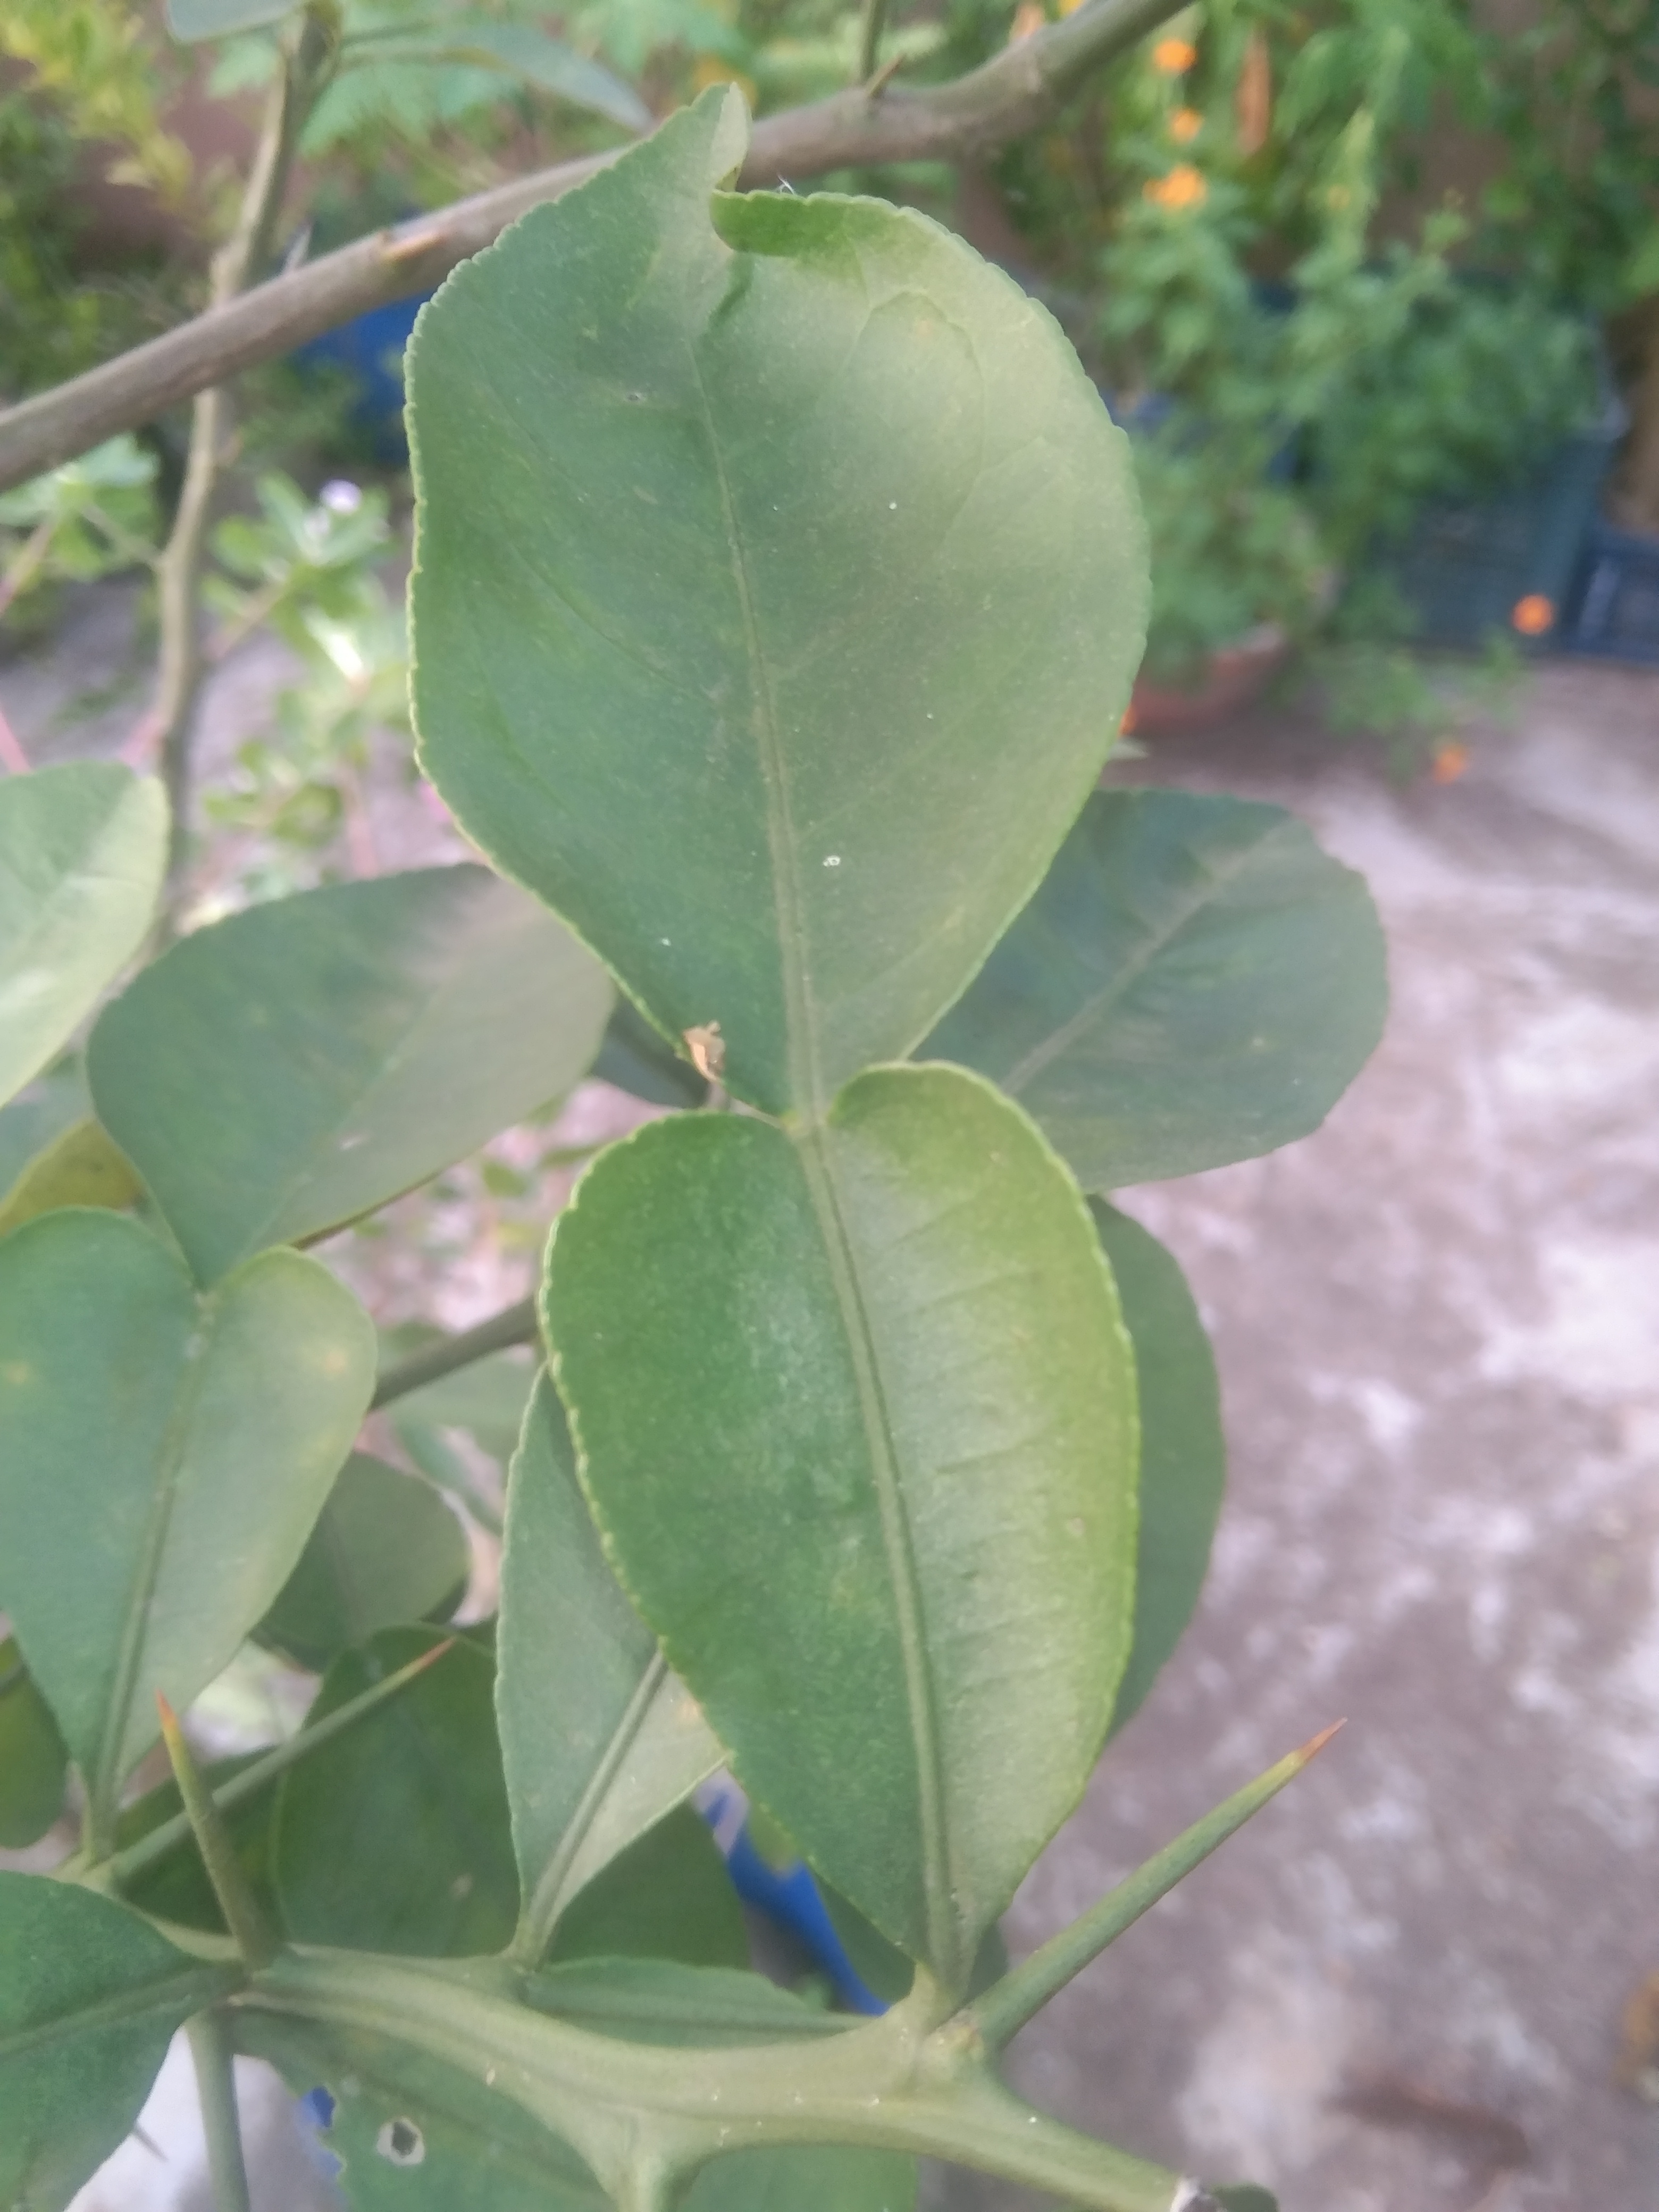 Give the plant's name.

lemon
